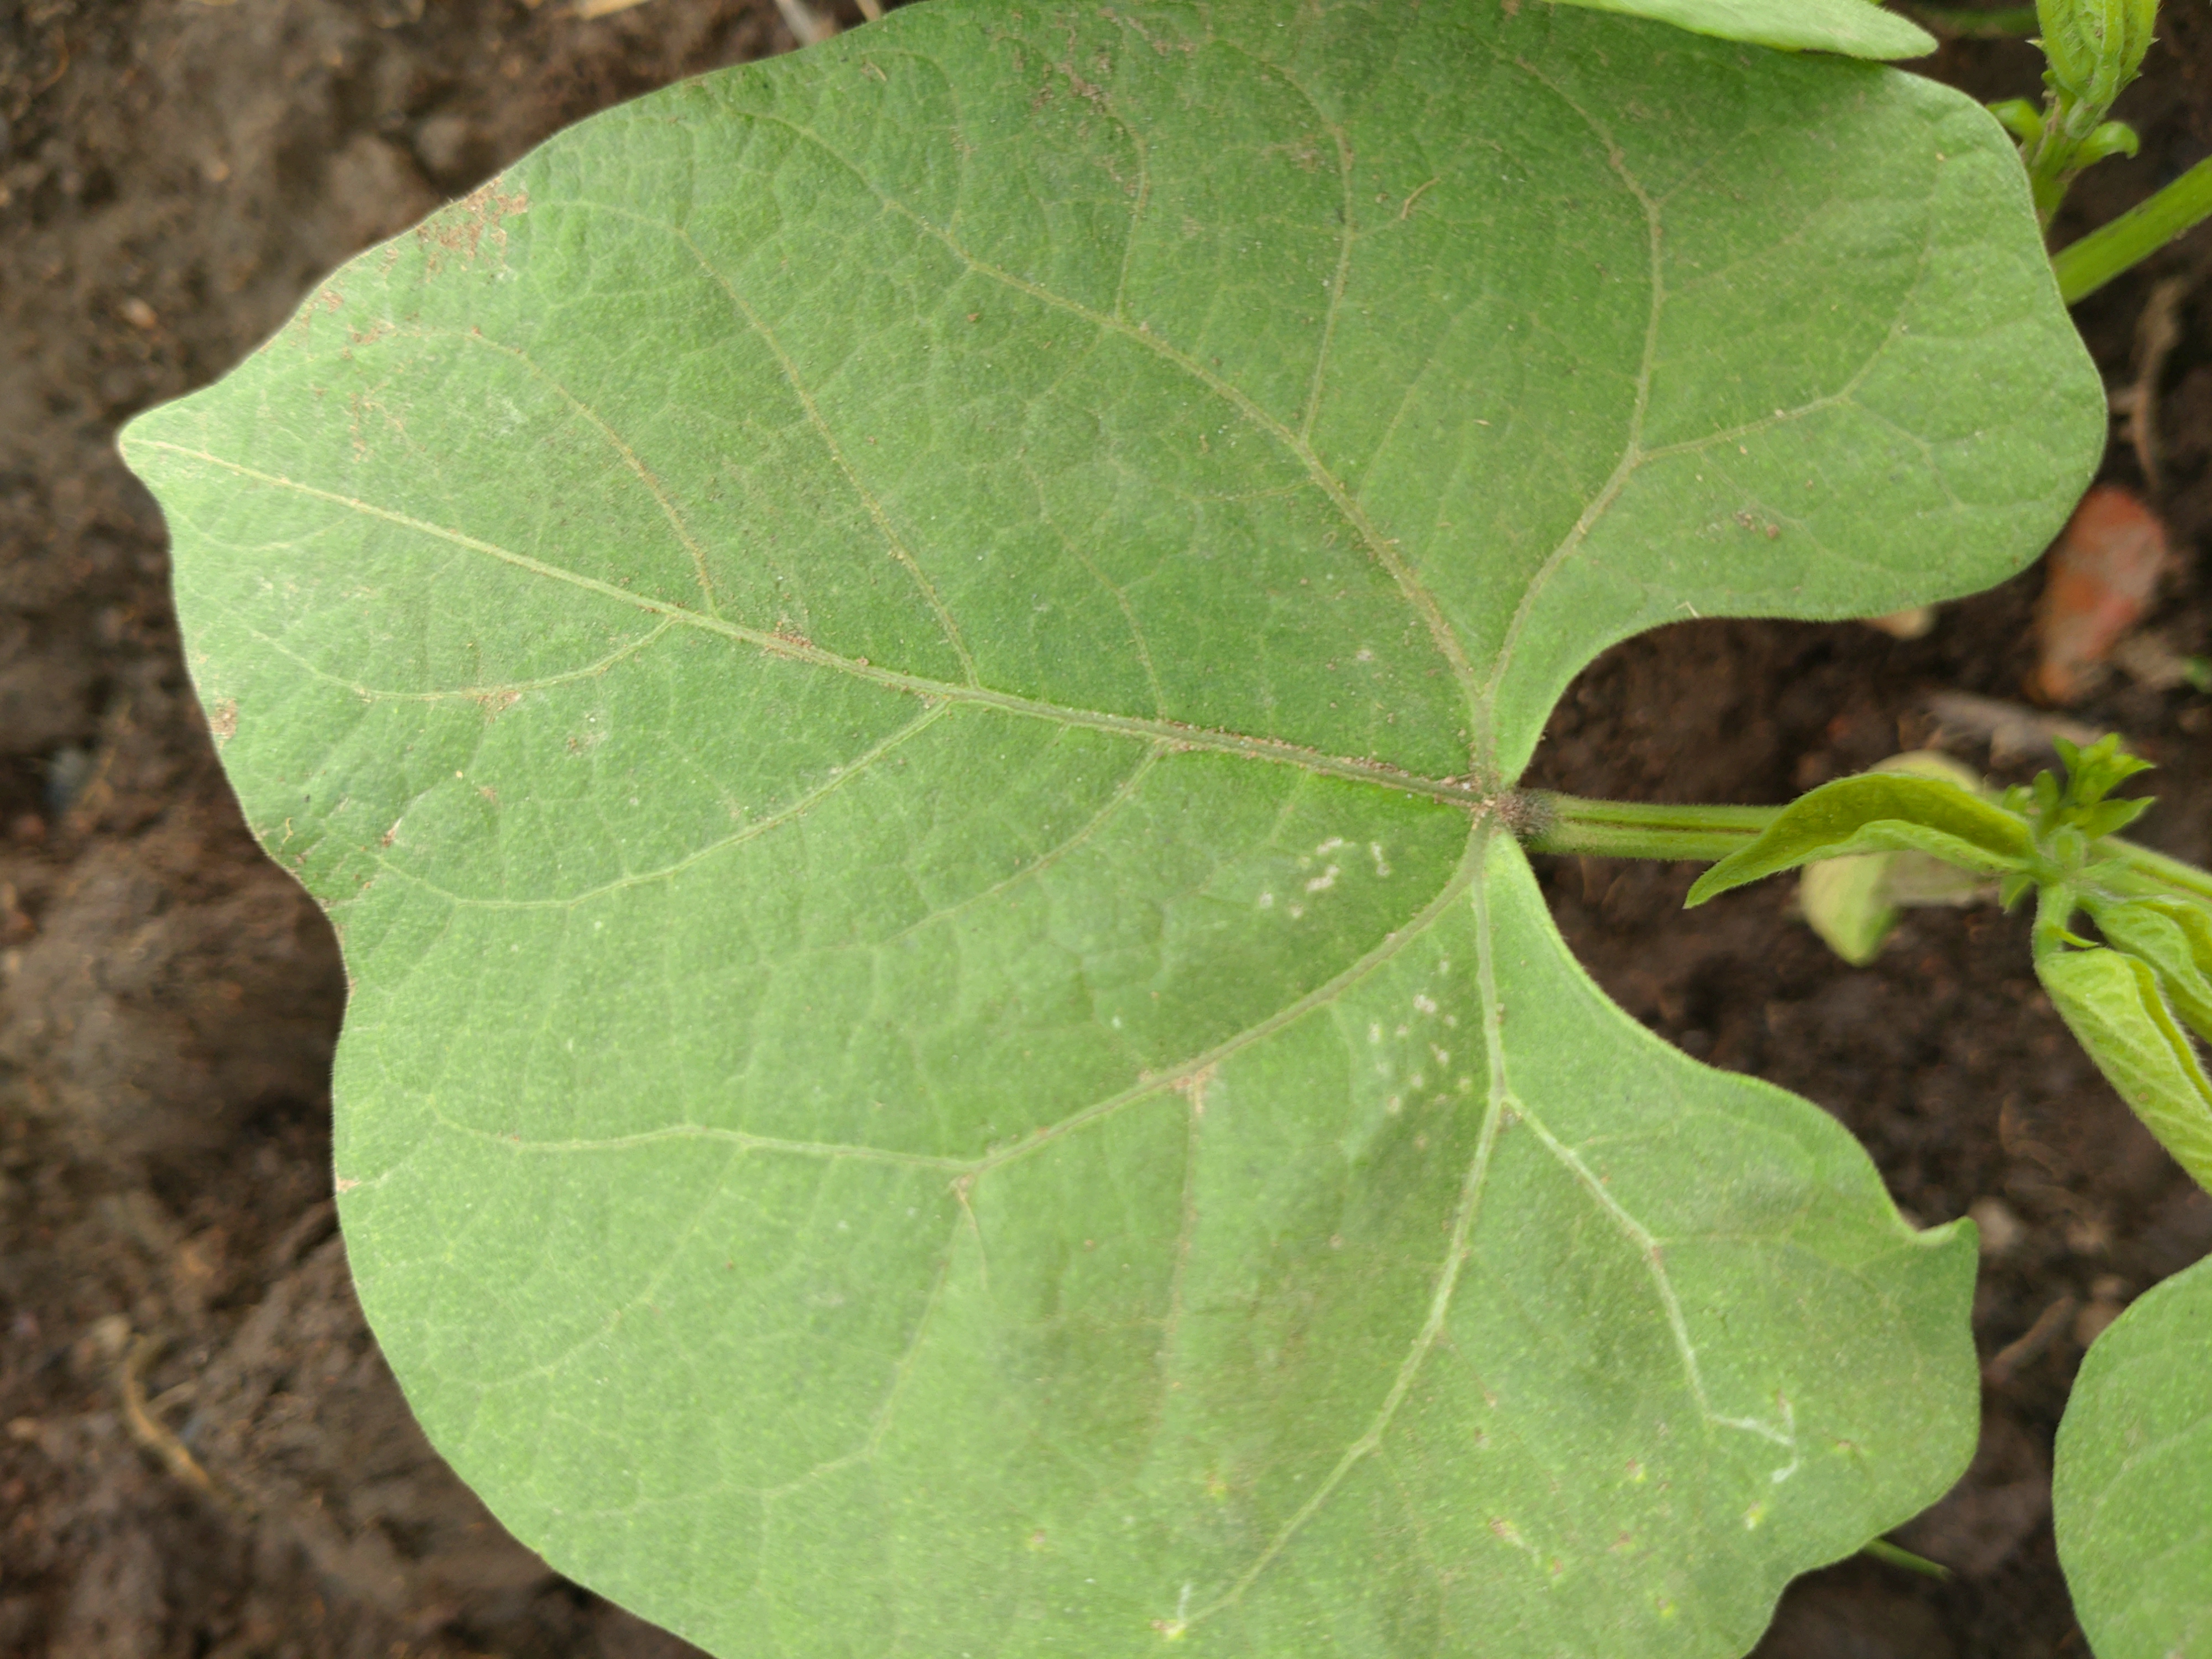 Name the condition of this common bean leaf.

healthy
